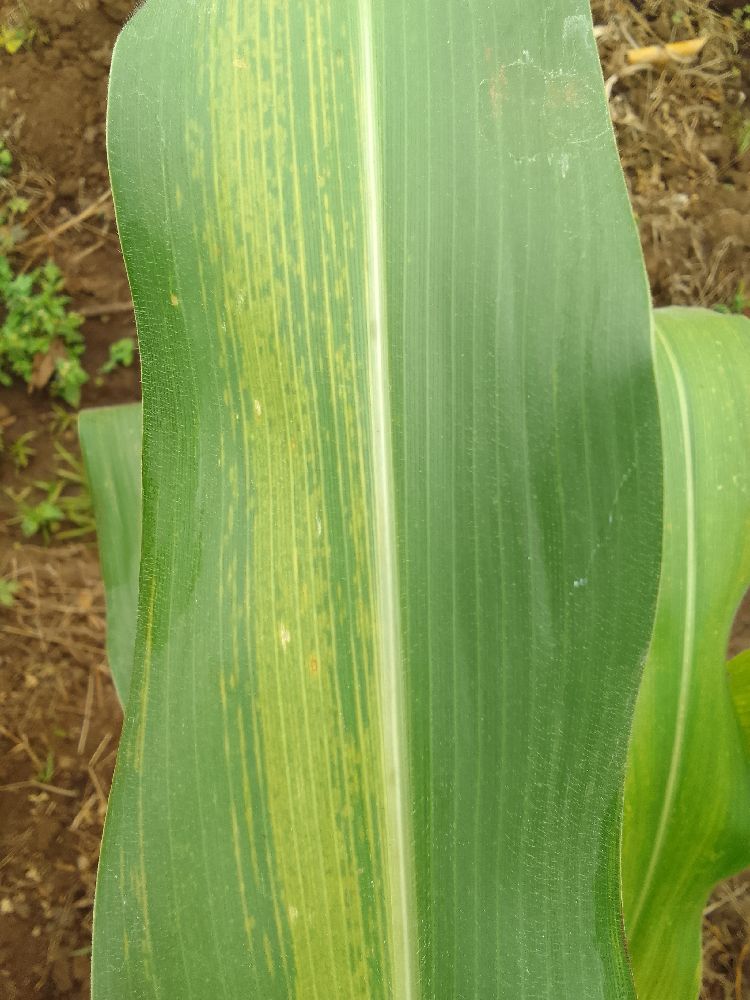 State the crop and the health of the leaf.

maize, maize lethal necrosis
